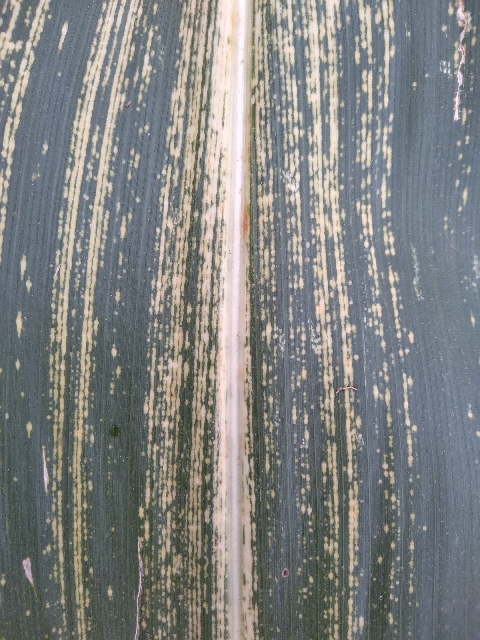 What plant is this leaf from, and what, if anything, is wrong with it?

maize, maize streak virus
